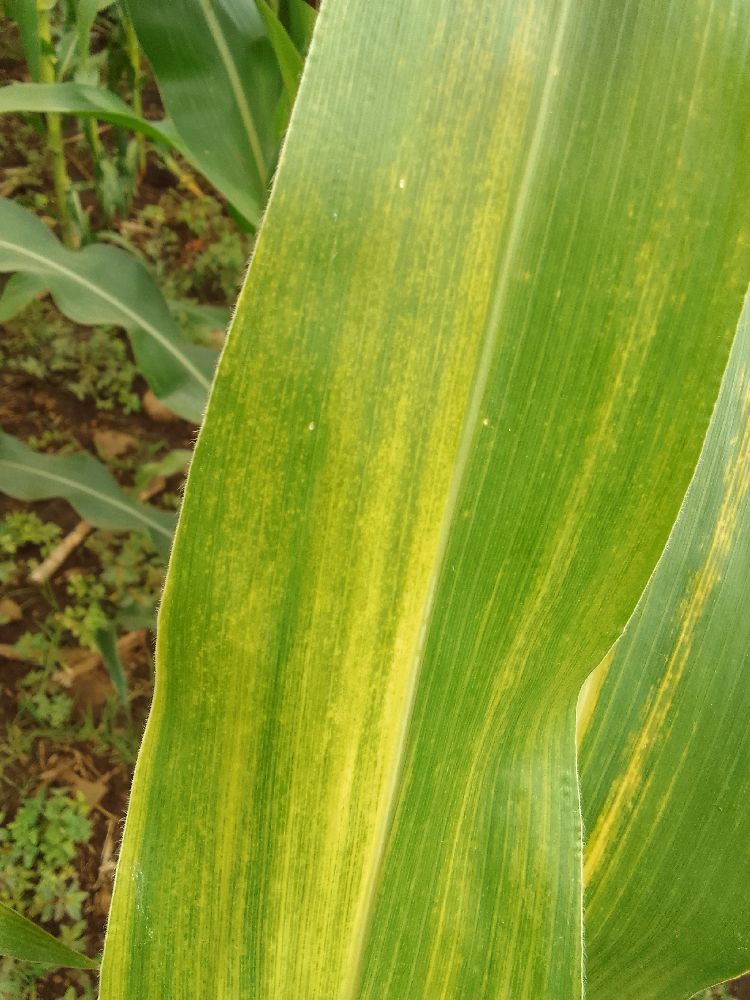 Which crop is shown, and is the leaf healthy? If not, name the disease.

maize, maize lethal necrosis
